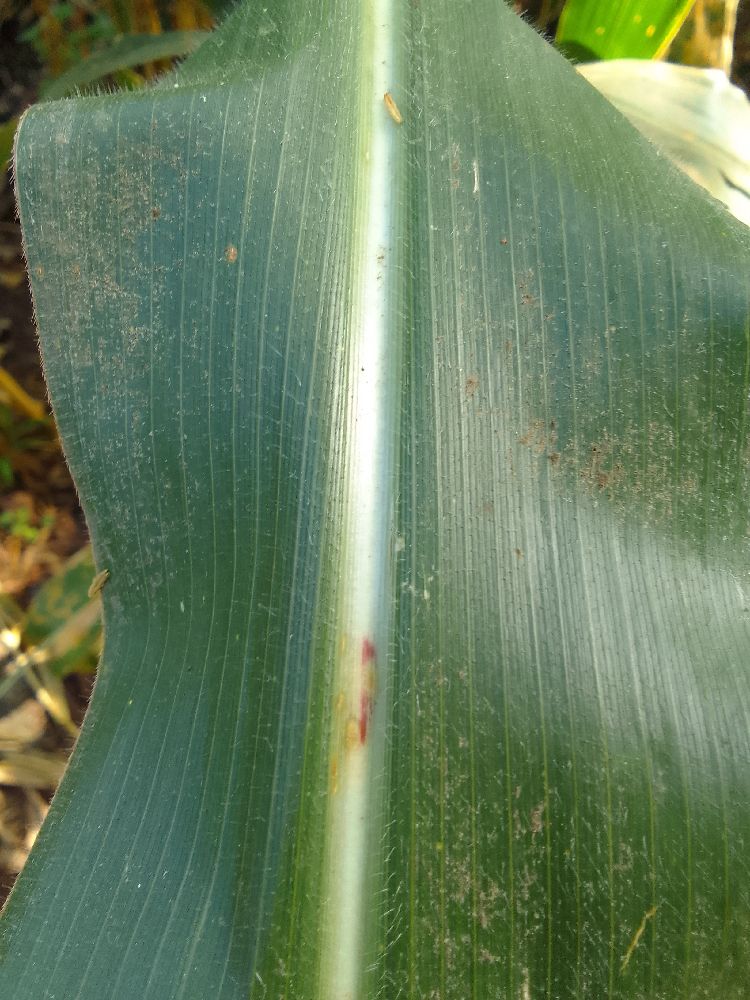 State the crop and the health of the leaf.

maize, healthy
